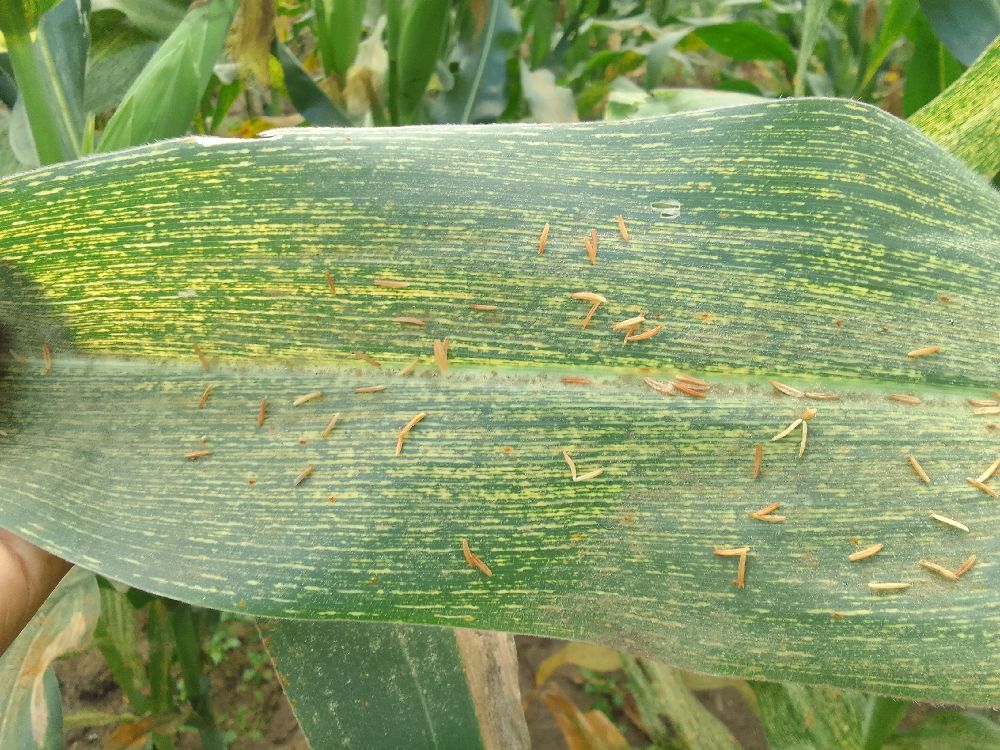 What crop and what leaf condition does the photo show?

maize, maize streak virus
